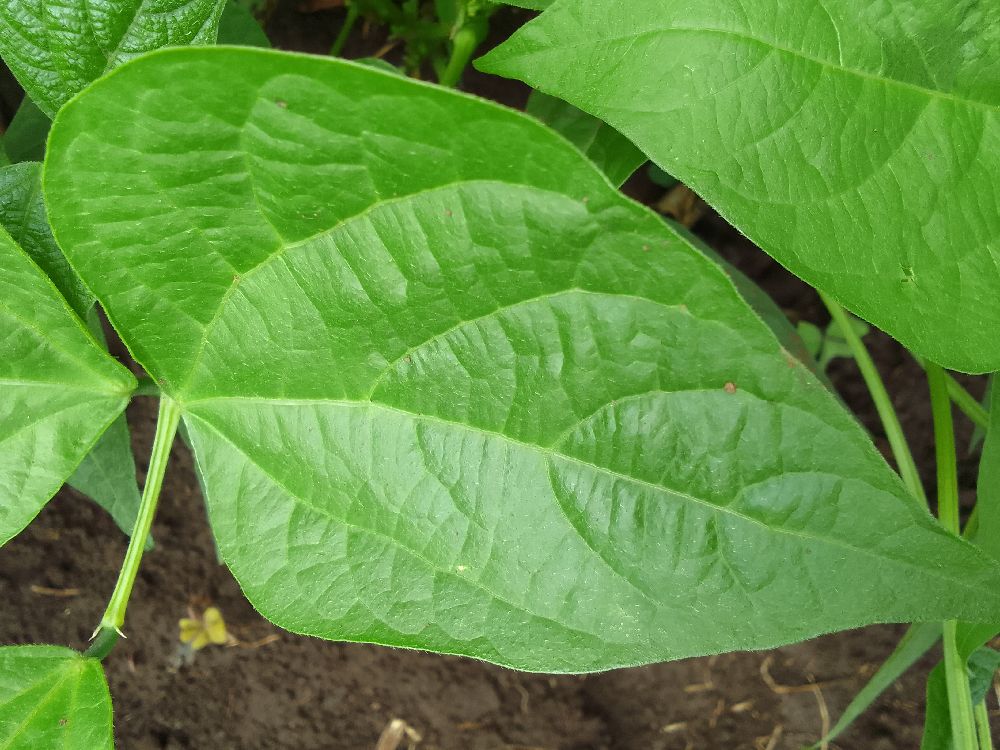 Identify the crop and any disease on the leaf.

common bean, healthy
